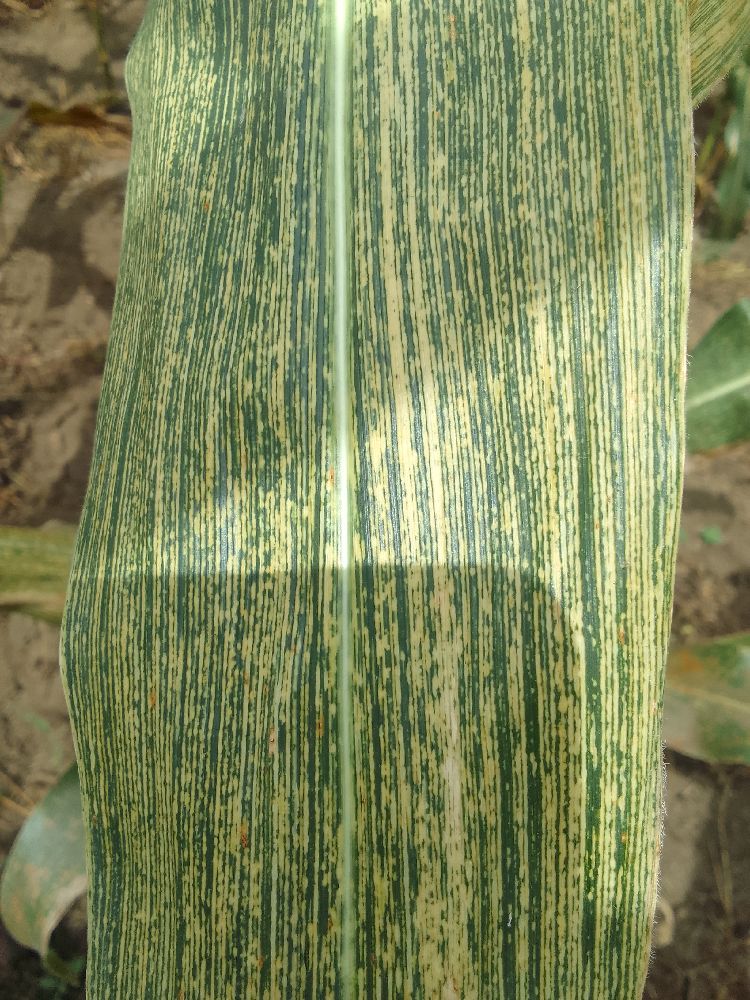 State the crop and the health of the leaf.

maize, maize streak virus
